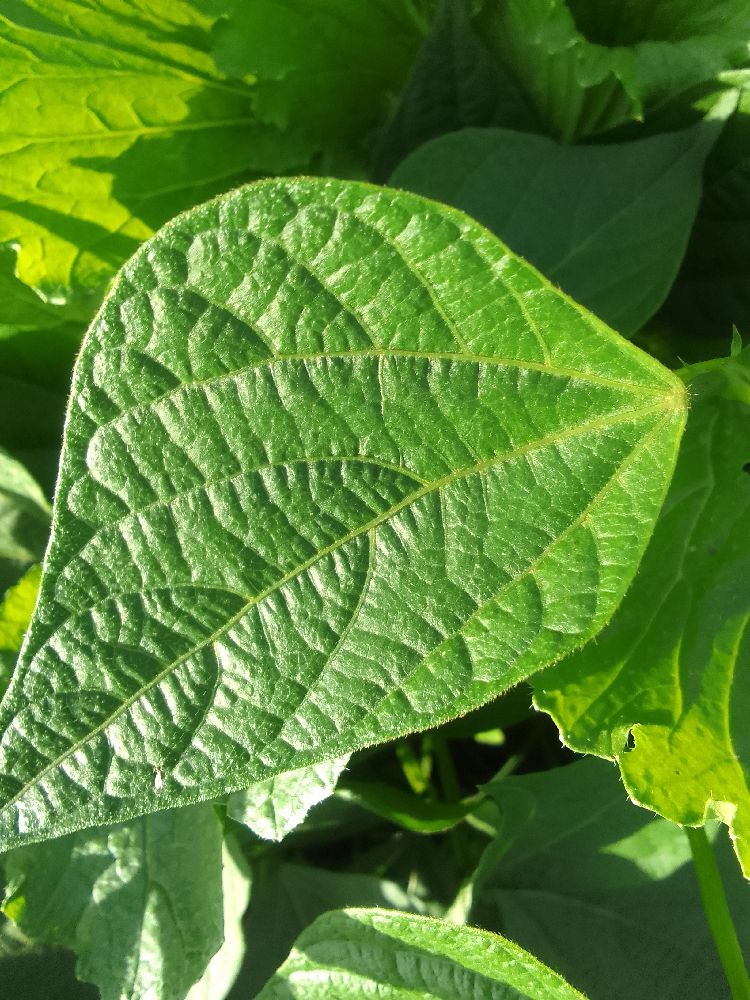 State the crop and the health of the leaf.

common bean, healthy
